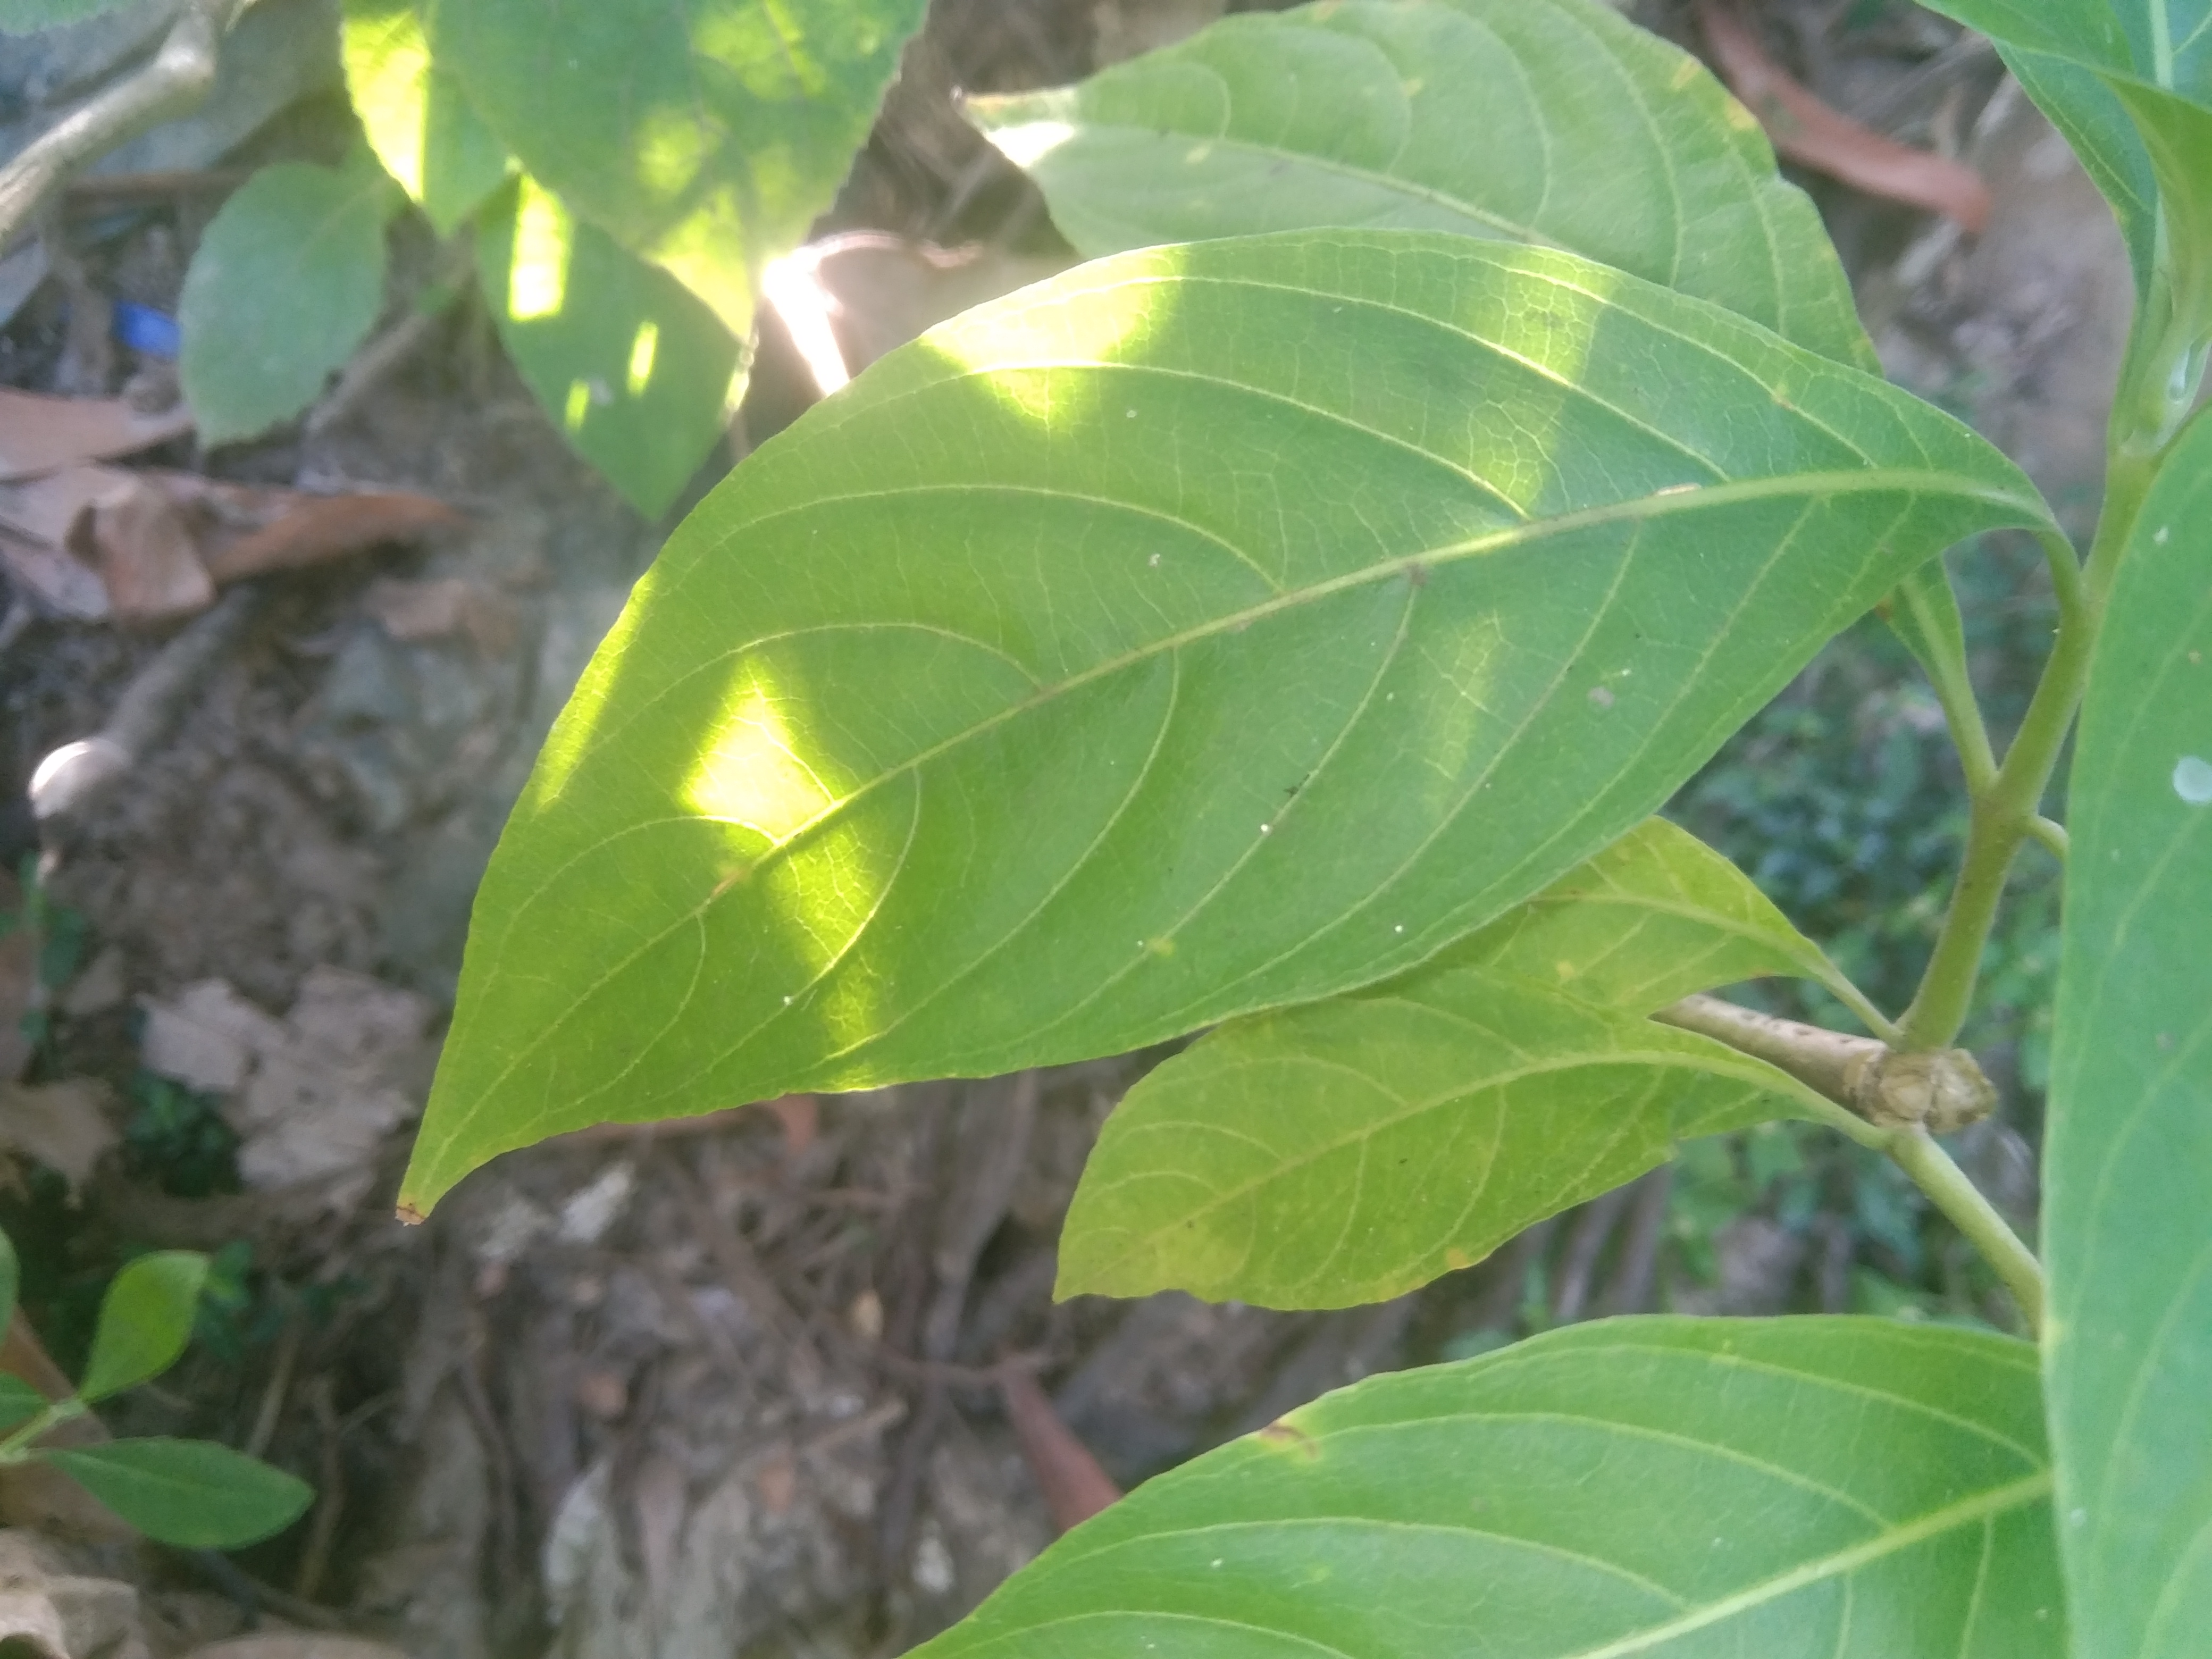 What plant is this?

vasaka
